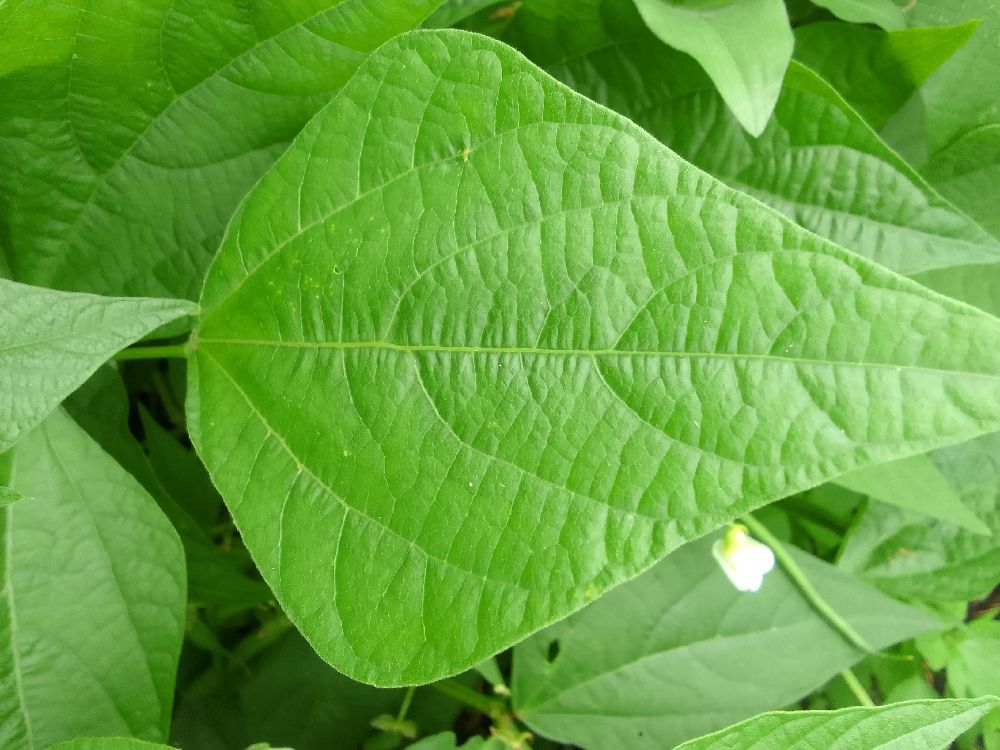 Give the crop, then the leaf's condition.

common bean, healthy
